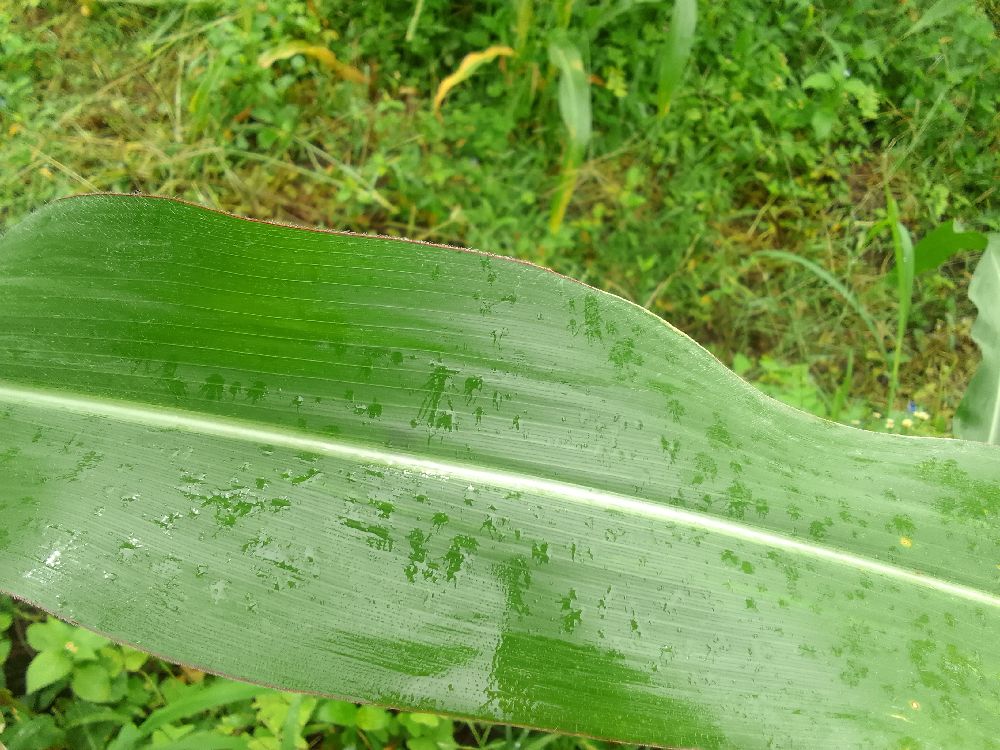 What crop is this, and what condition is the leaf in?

maize, healthy
